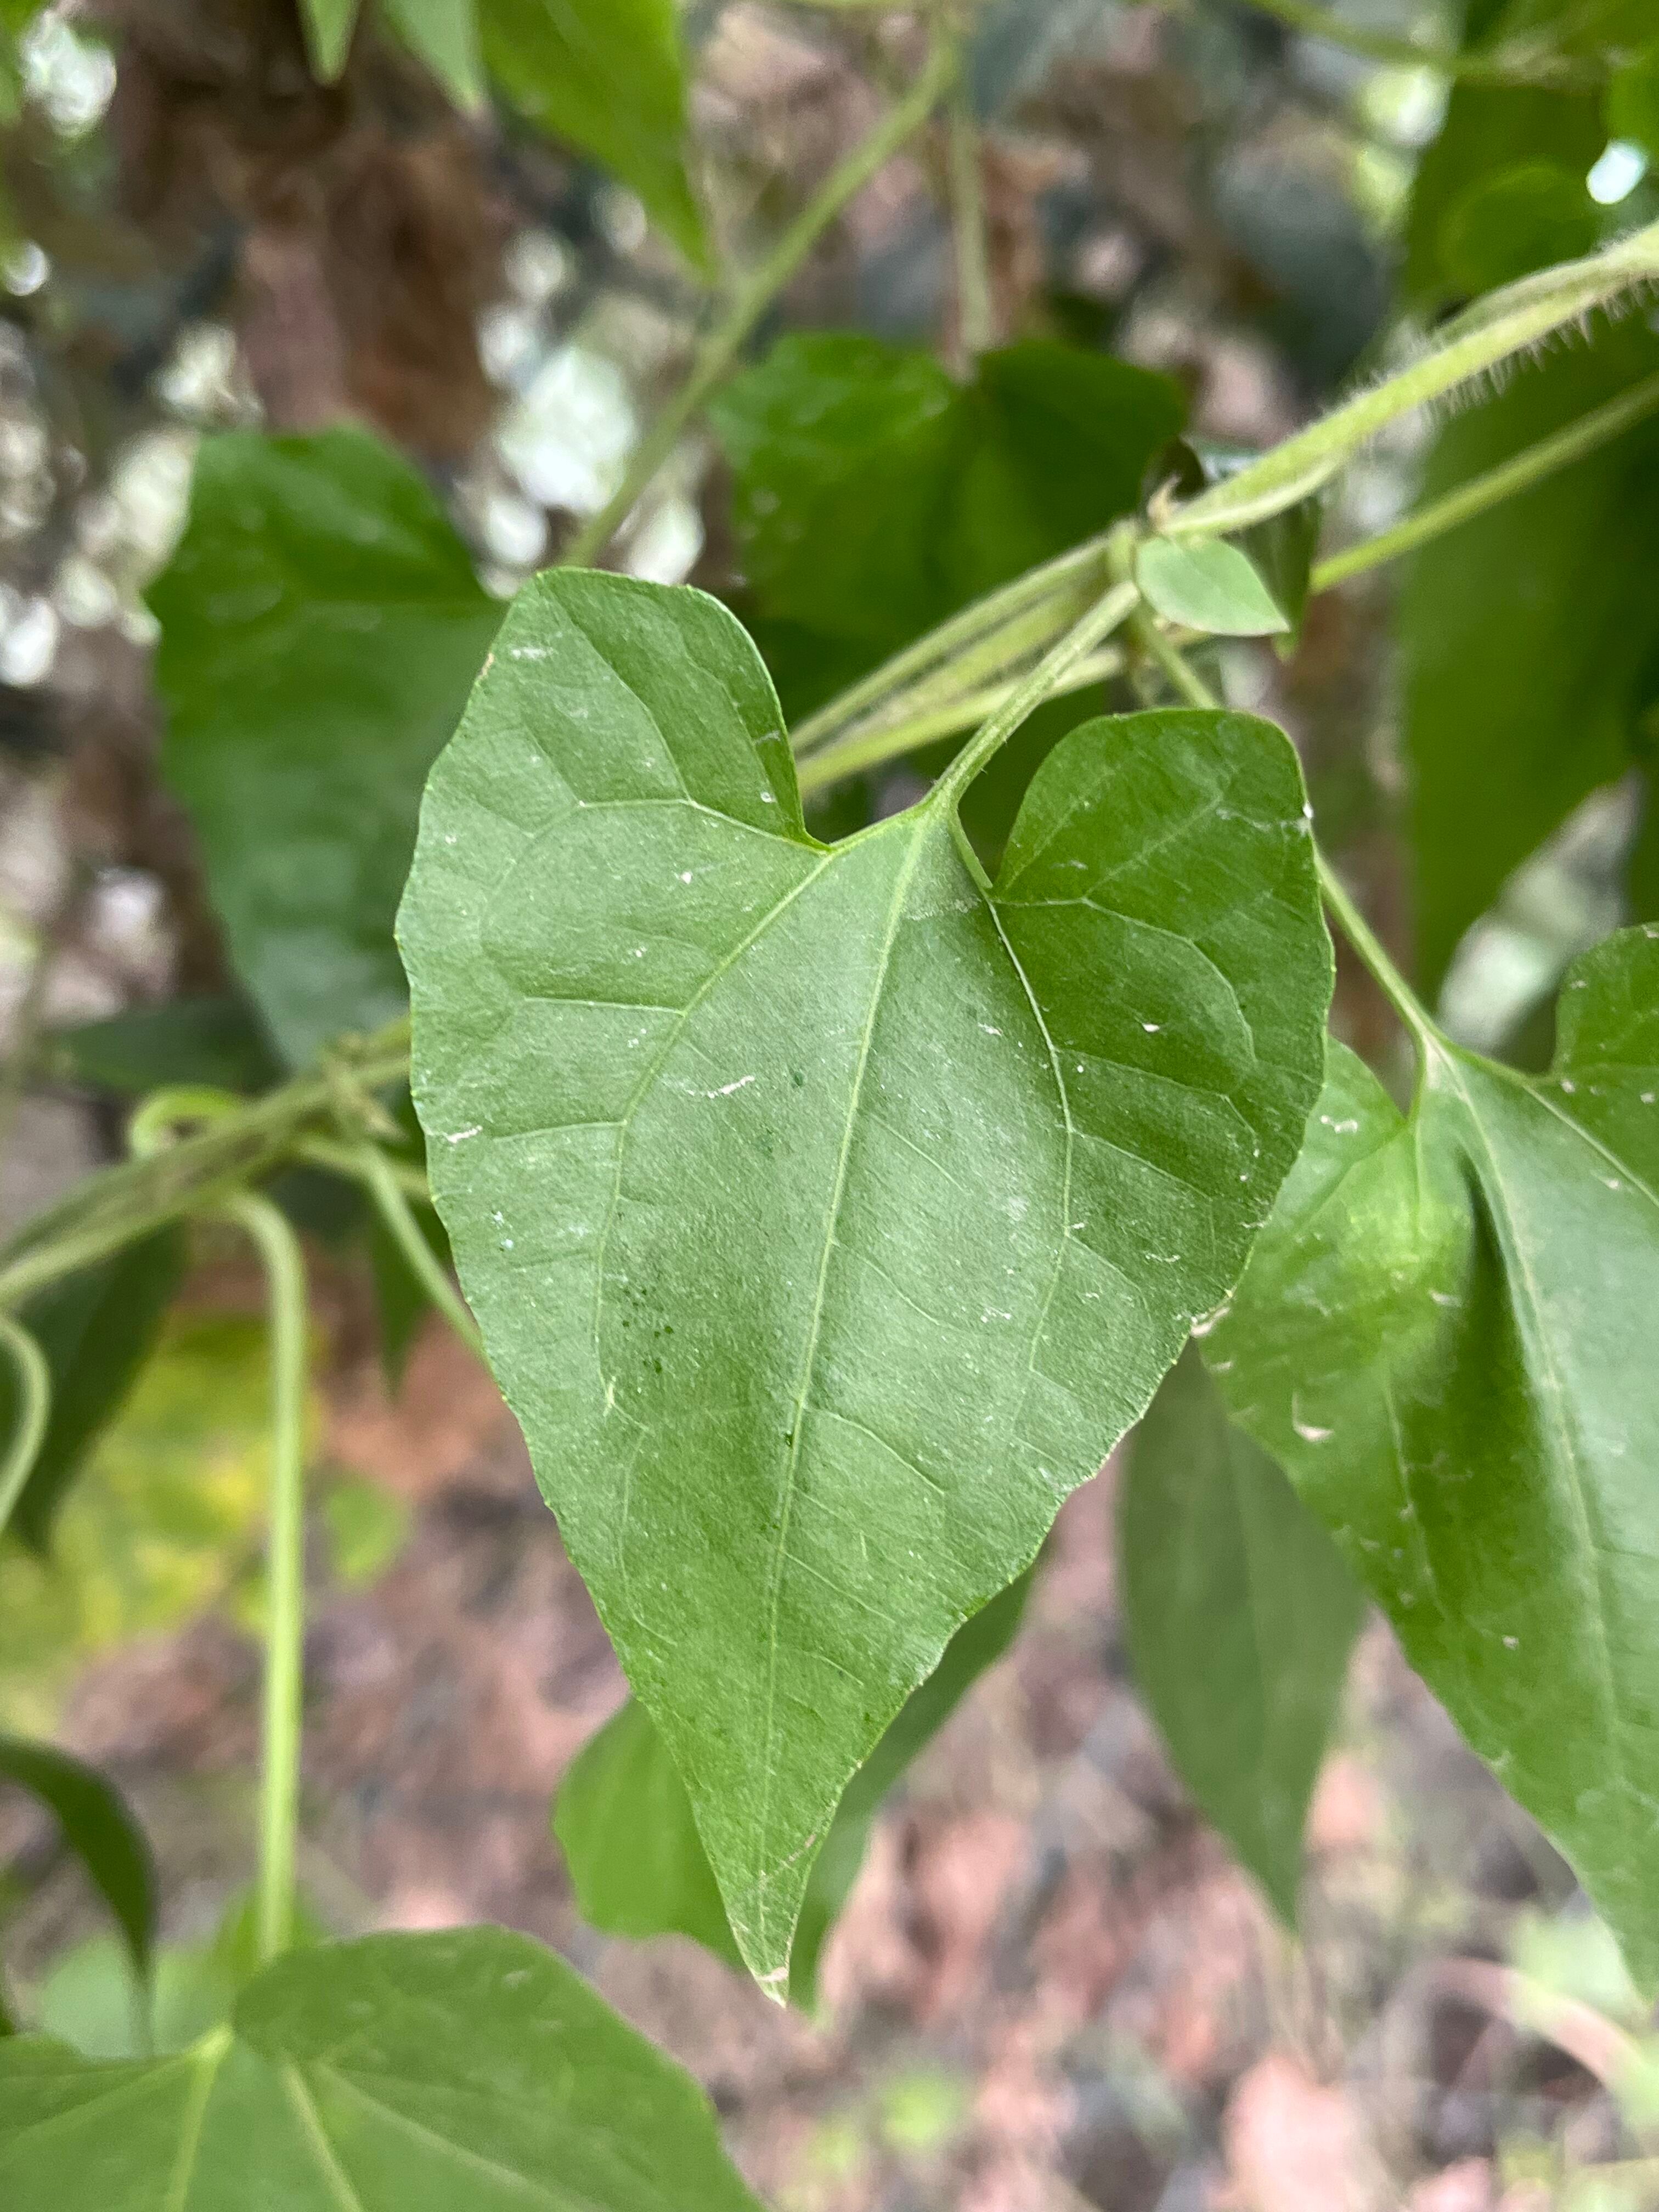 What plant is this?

bitter vine
